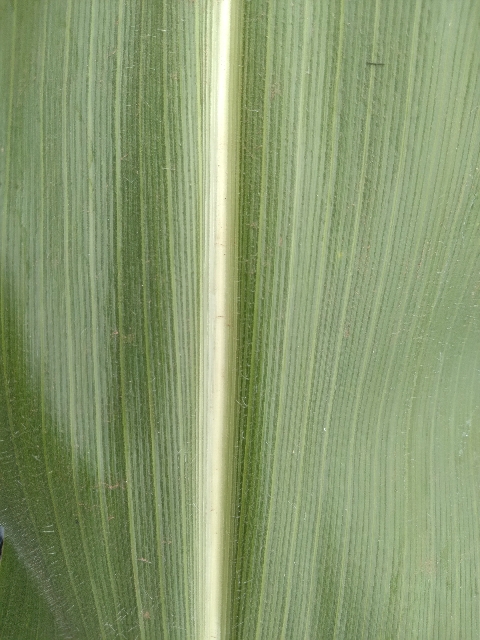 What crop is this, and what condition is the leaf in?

maize, healthy
